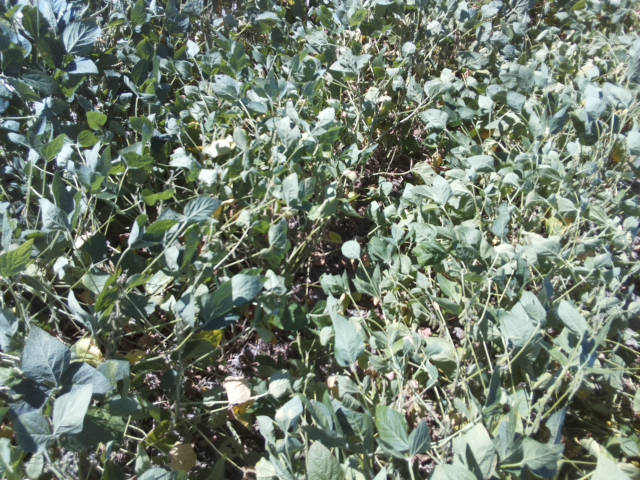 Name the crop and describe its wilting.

soybean, moderate turgor loss in upper canopy
